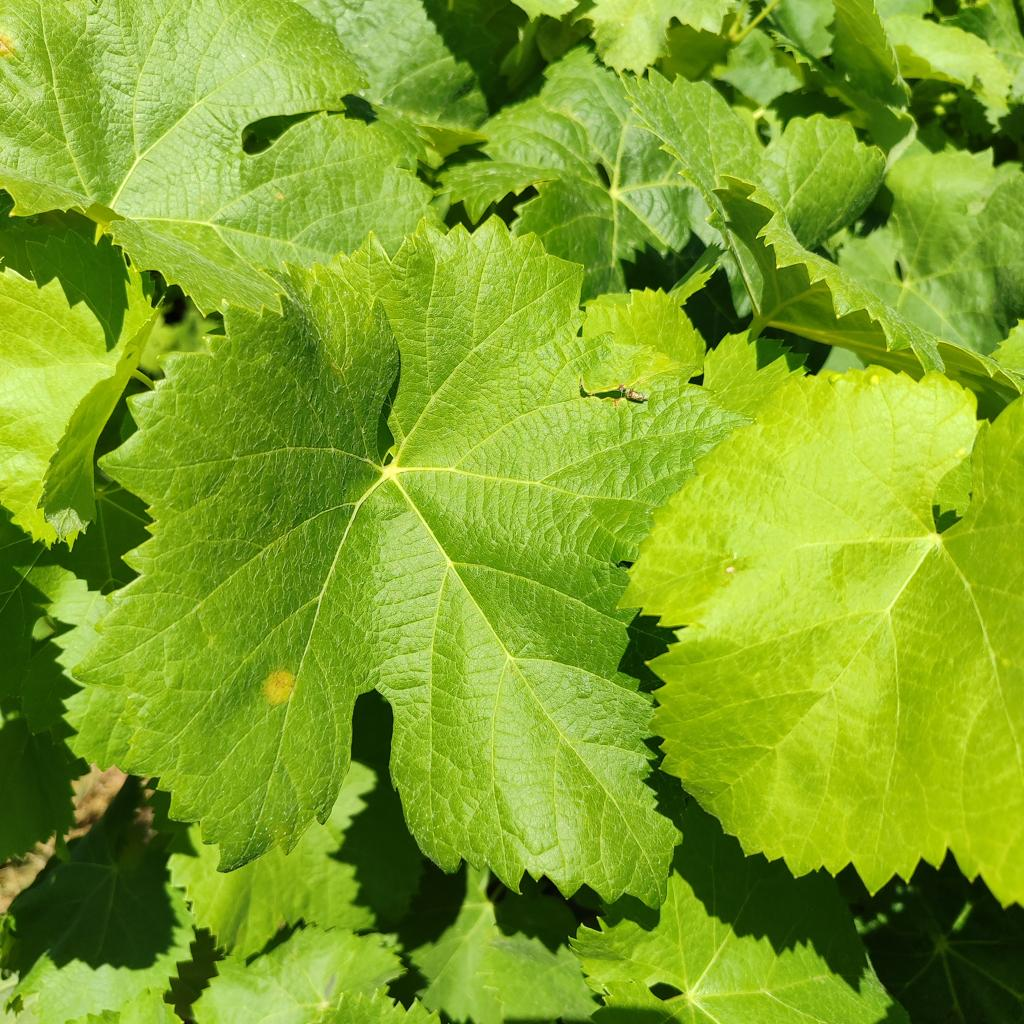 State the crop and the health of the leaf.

grapevine, downy mildew
